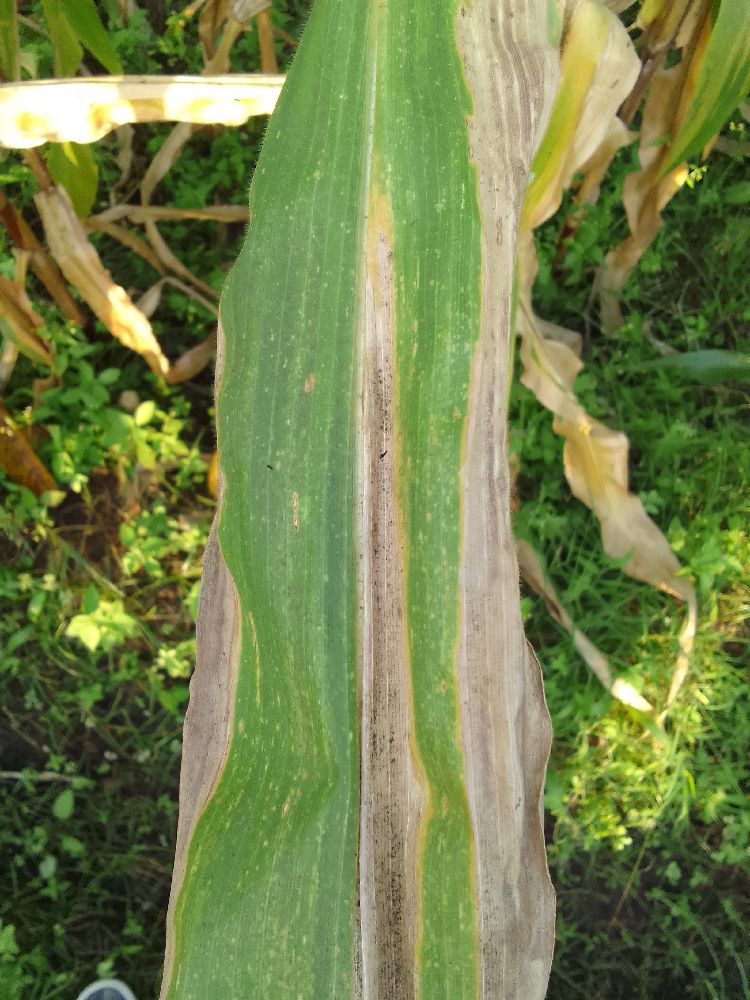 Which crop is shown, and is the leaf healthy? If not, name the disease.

maize, maize lethal necrosis
